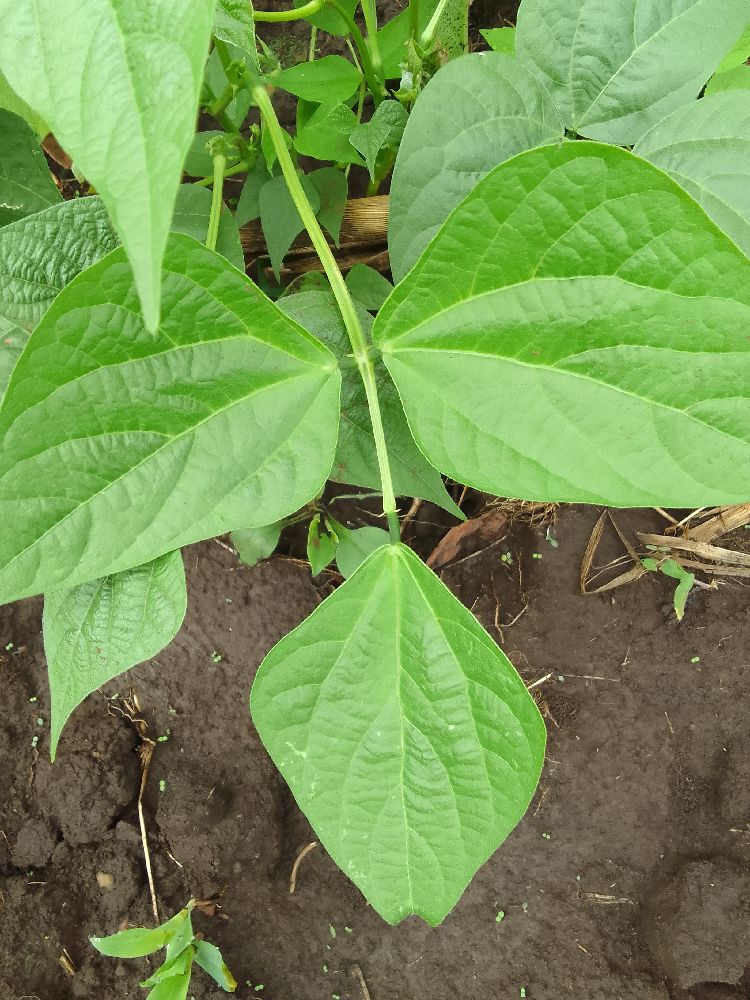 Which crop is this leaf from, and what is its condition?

common bean, healthy
